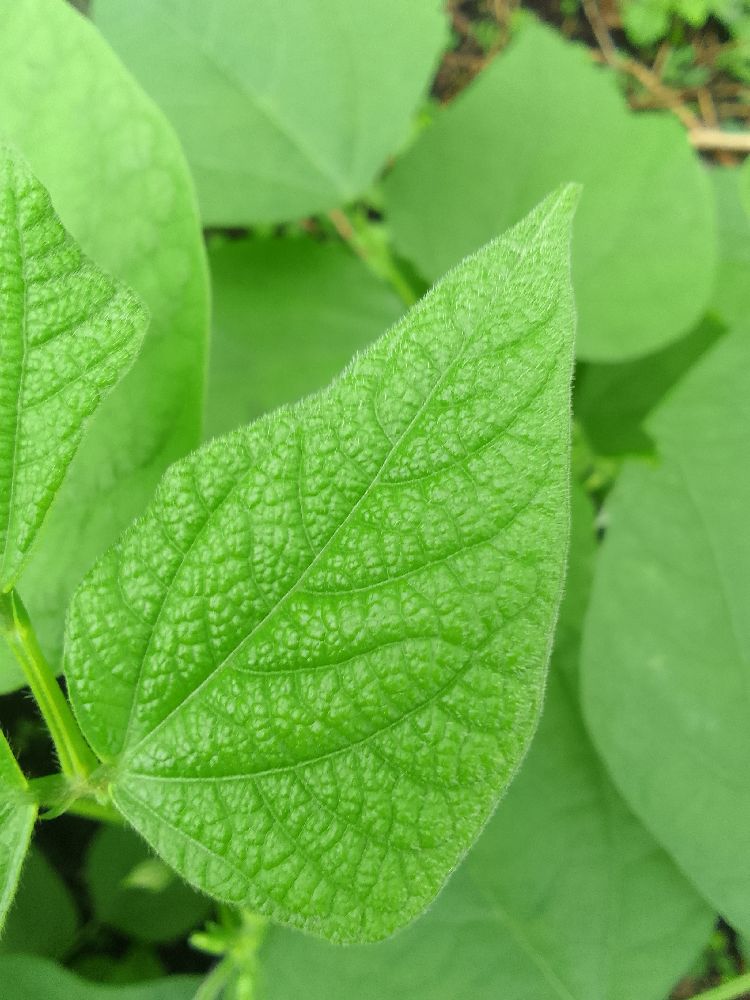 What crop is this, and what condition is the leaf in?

common bean, healthy
